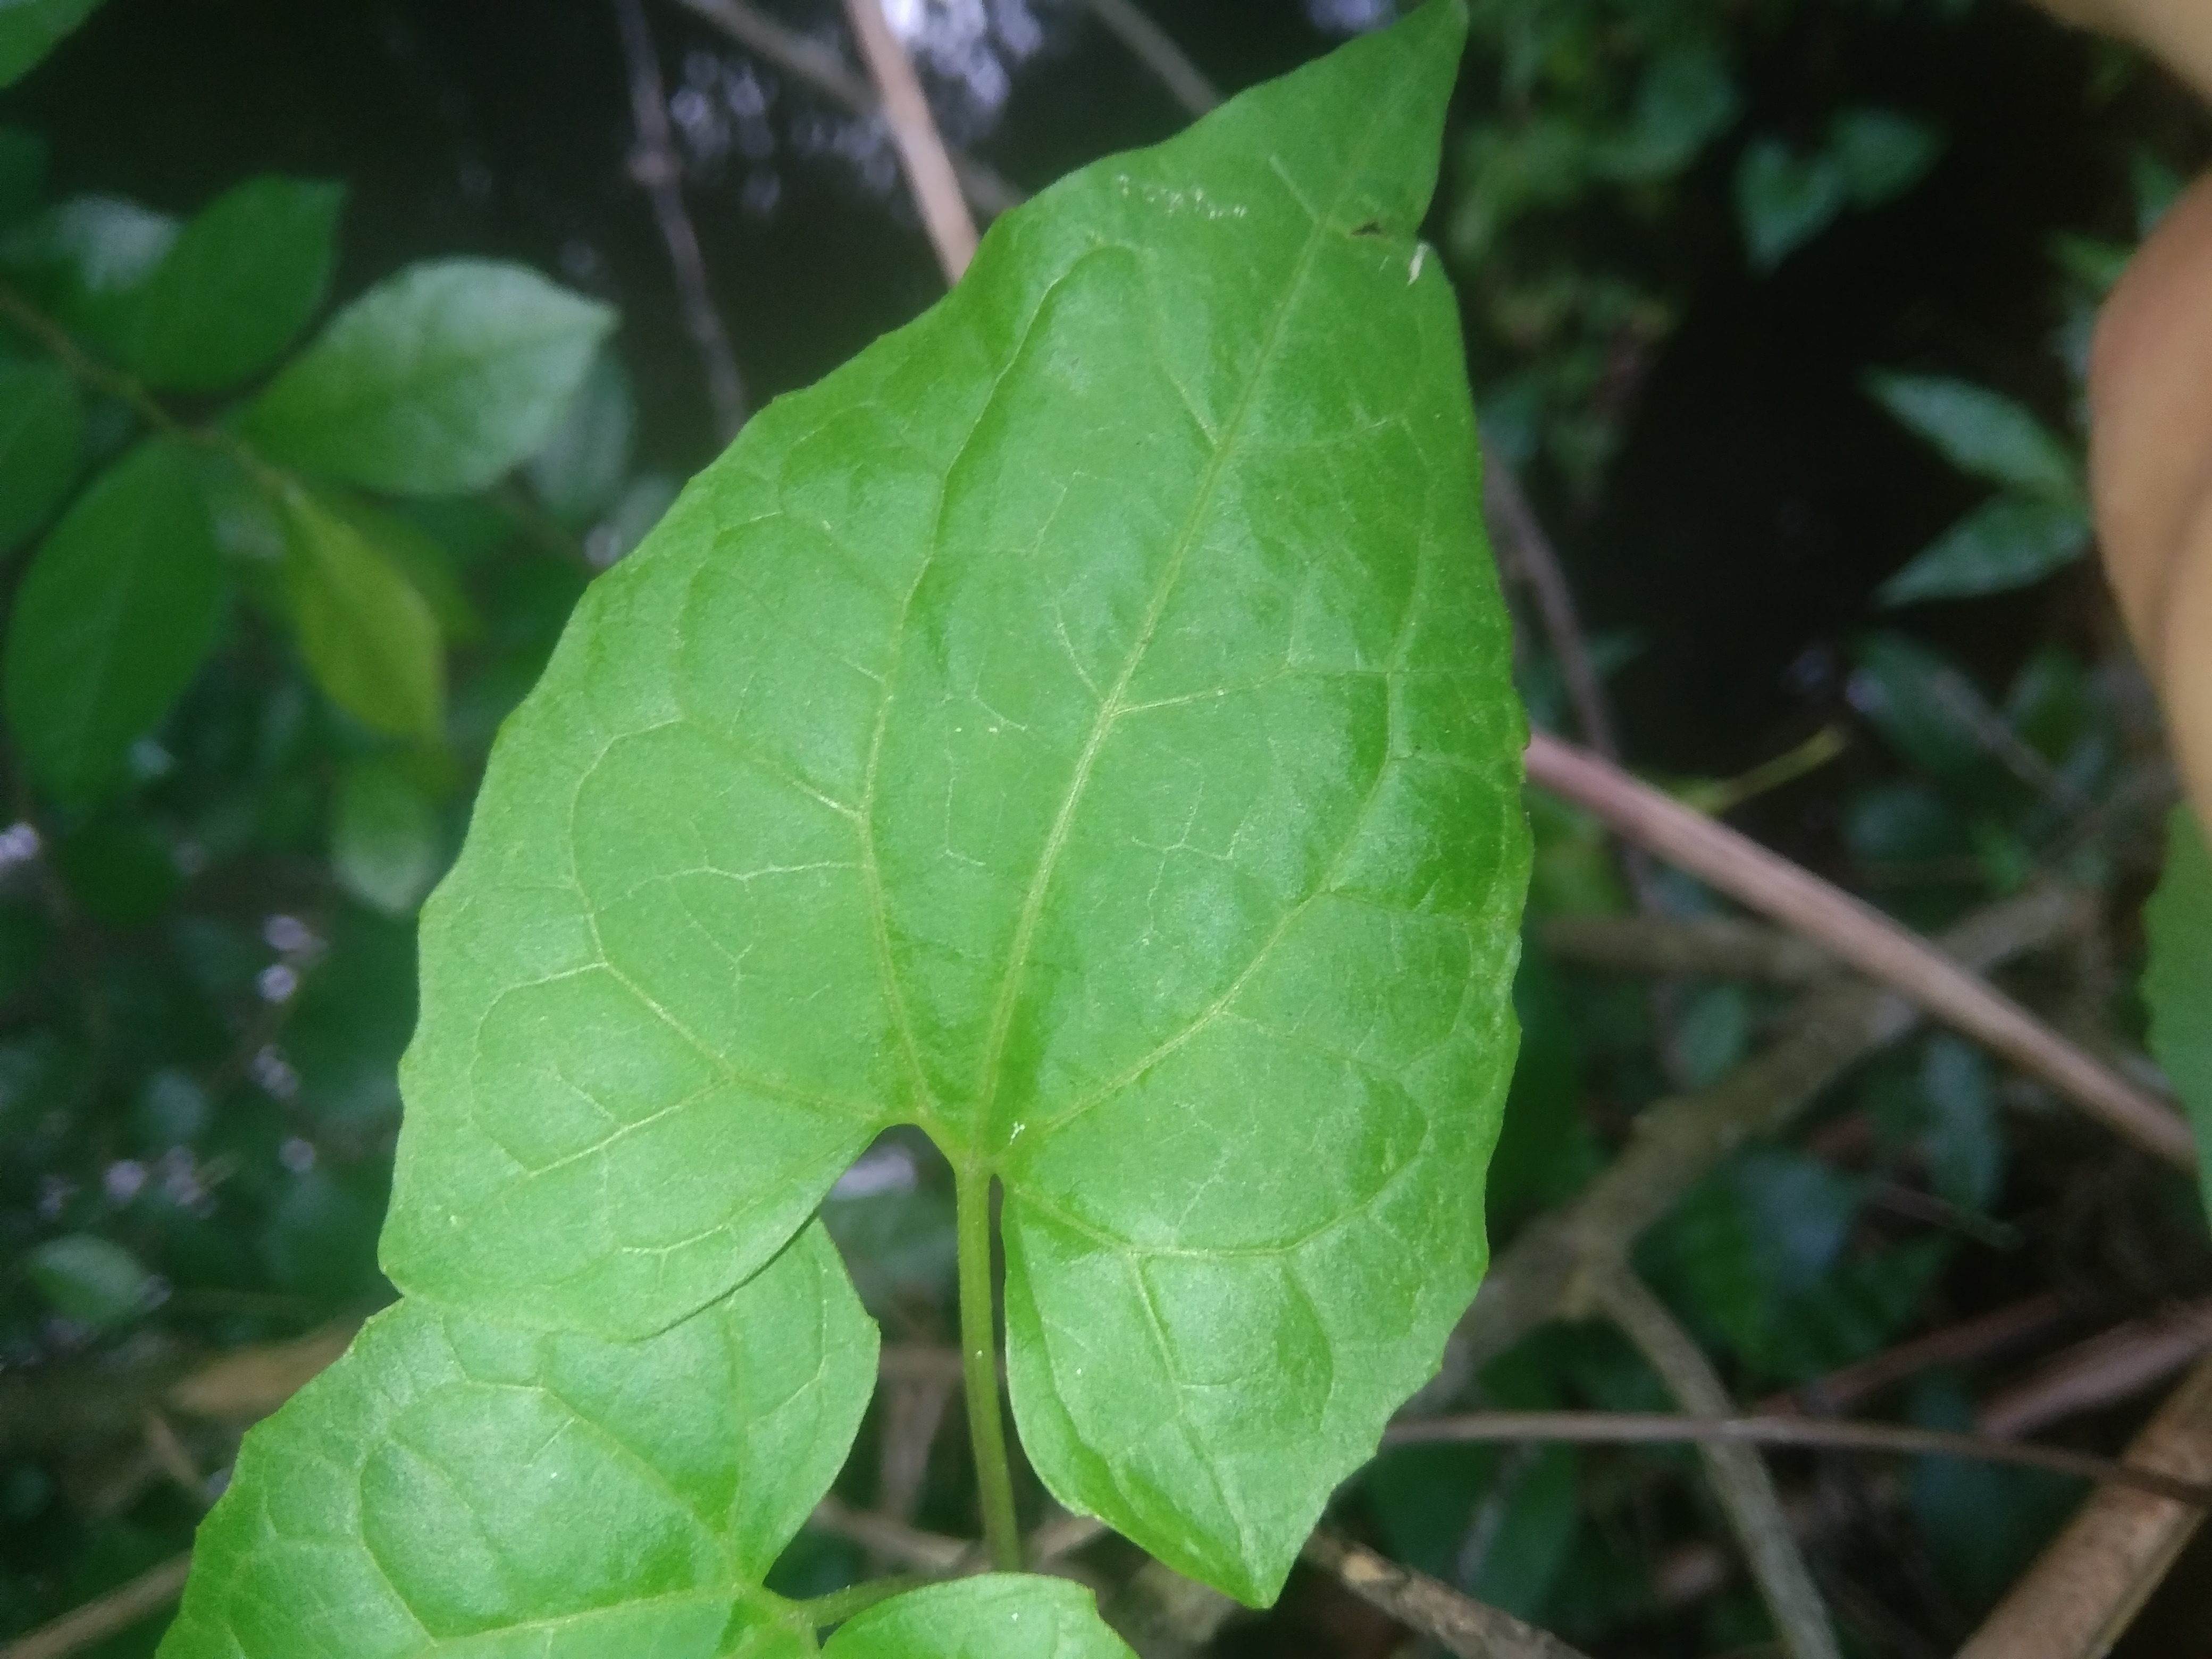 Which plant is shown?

bitter vine
